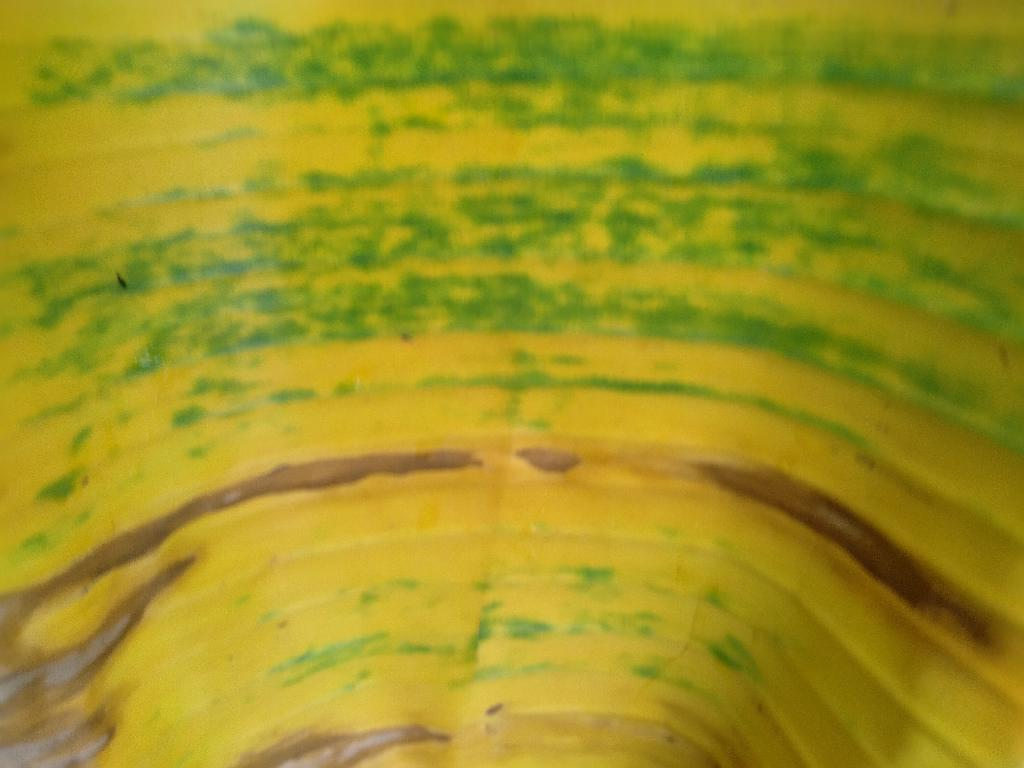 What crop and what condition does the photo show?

banana, fusarium wilt race 1
